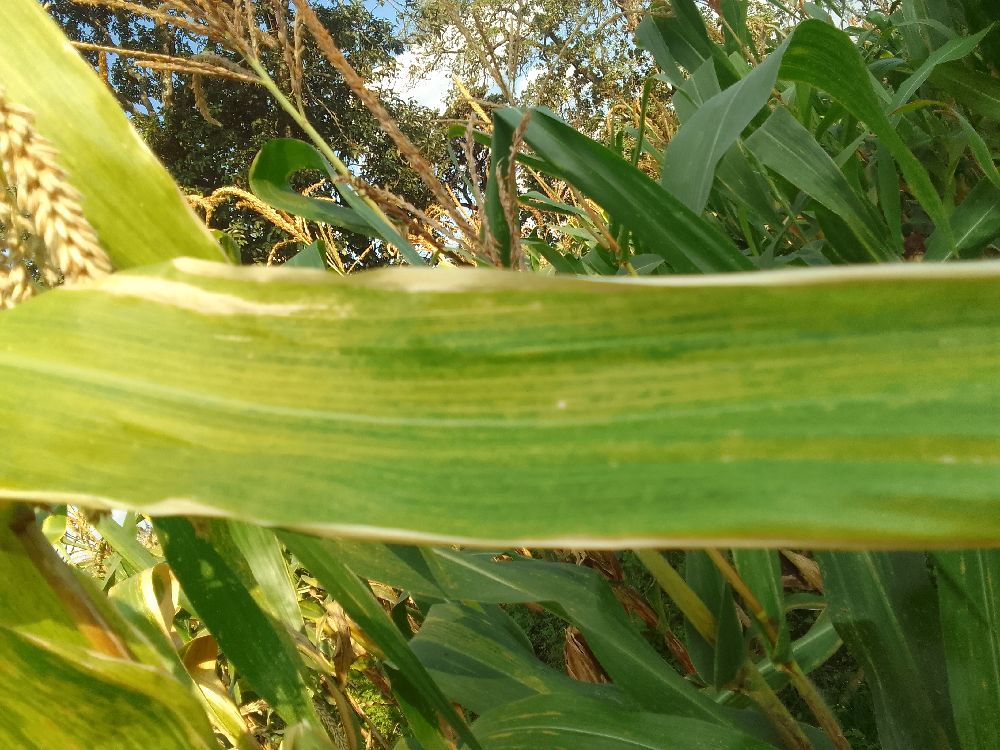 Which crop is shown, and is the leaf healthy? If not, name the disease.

maize, maize lethal necrosis
